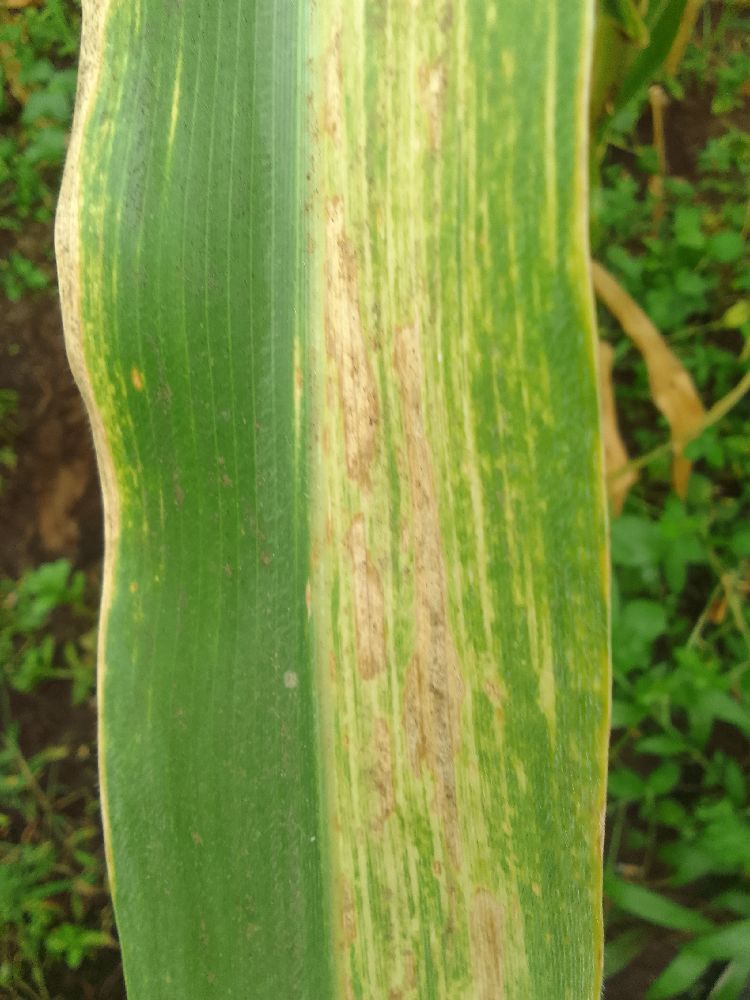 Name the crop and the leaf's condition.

maize, maize lethal necrosis
